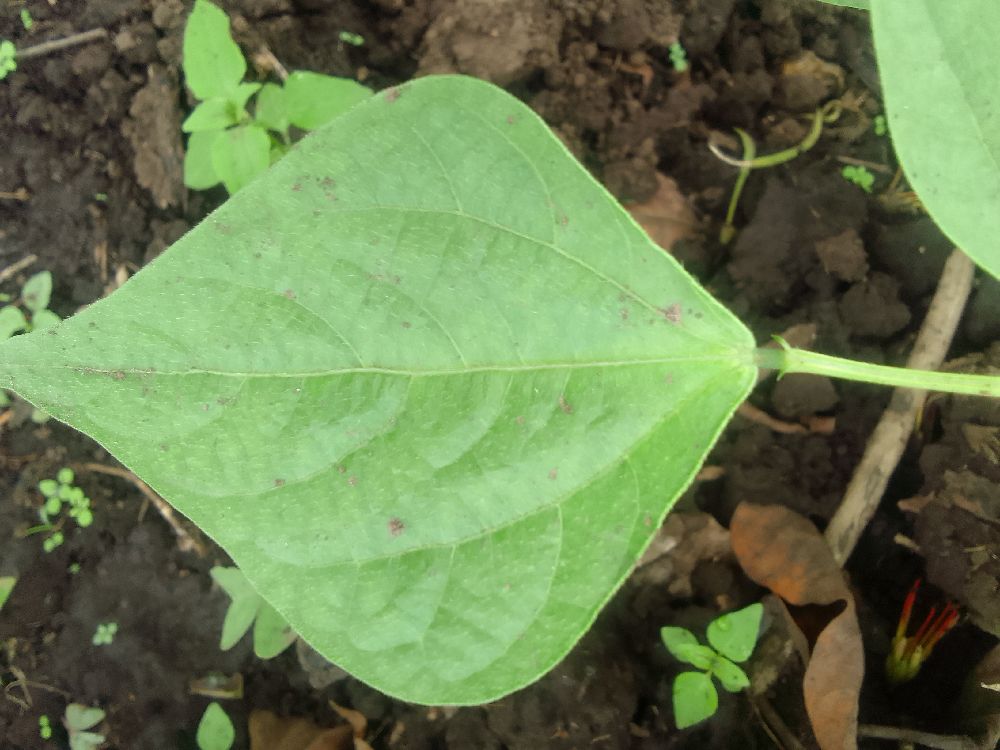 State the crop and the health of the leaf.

common bean, healthy
